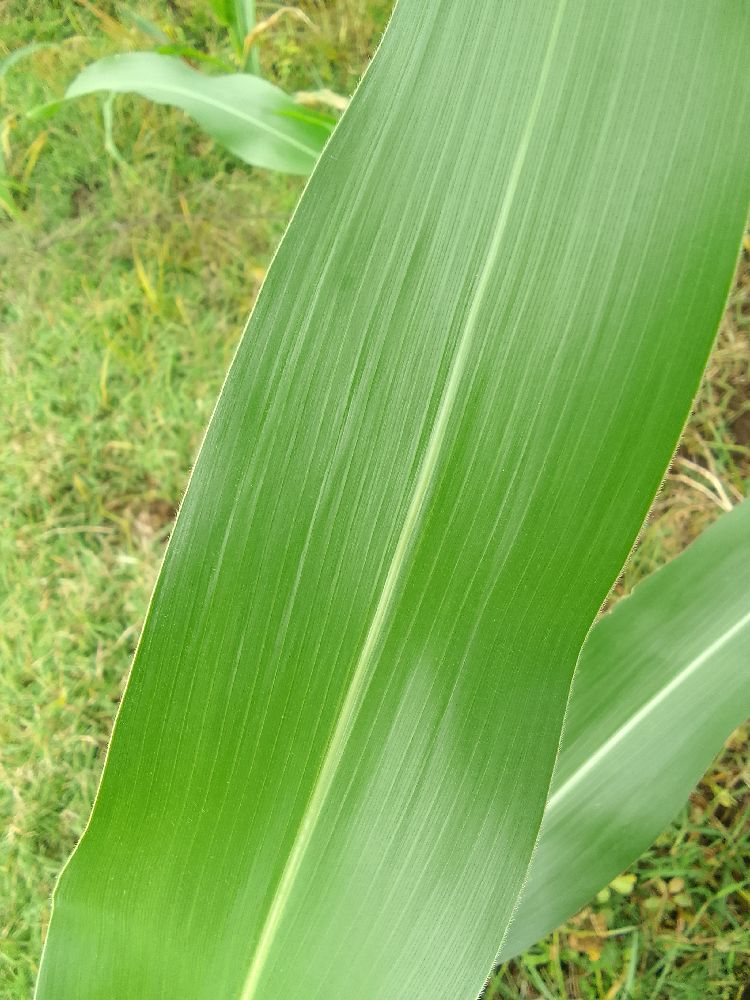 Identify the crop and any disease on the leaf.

maize, healthy
